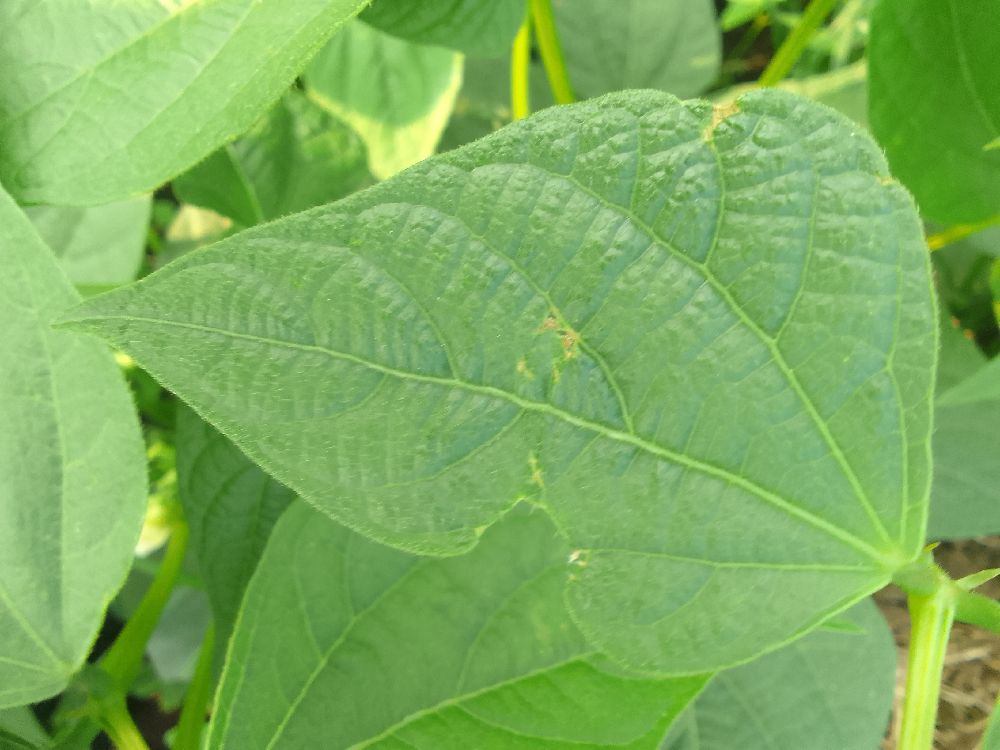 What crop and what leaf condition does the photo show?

common bean, healthy
